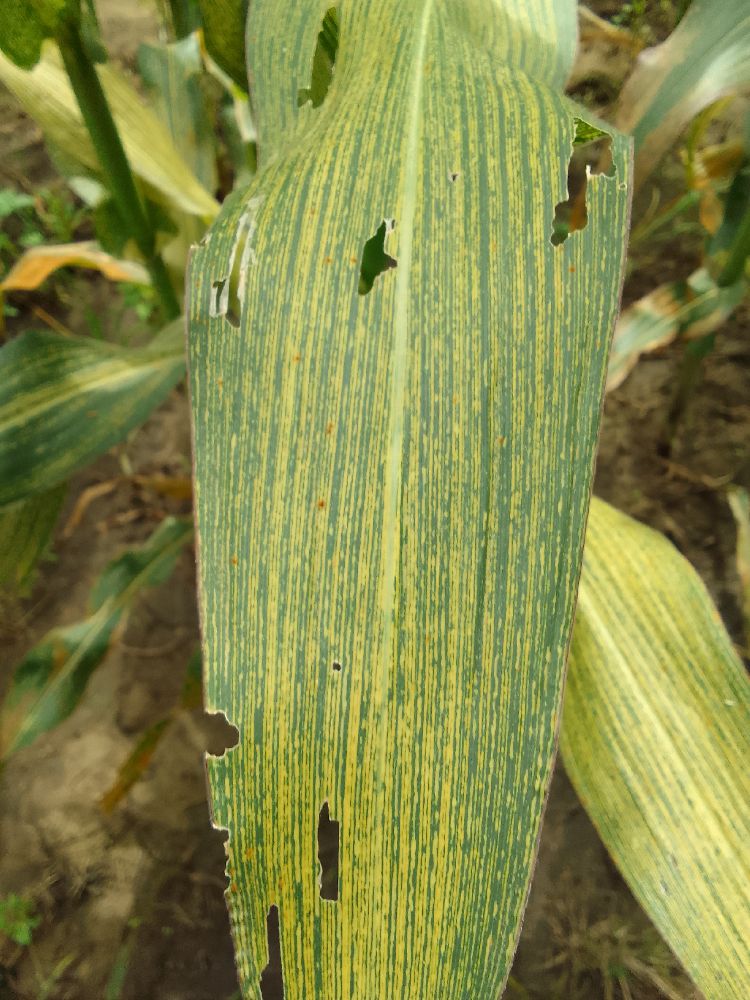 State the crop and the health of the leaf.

maize, maize streak virus
